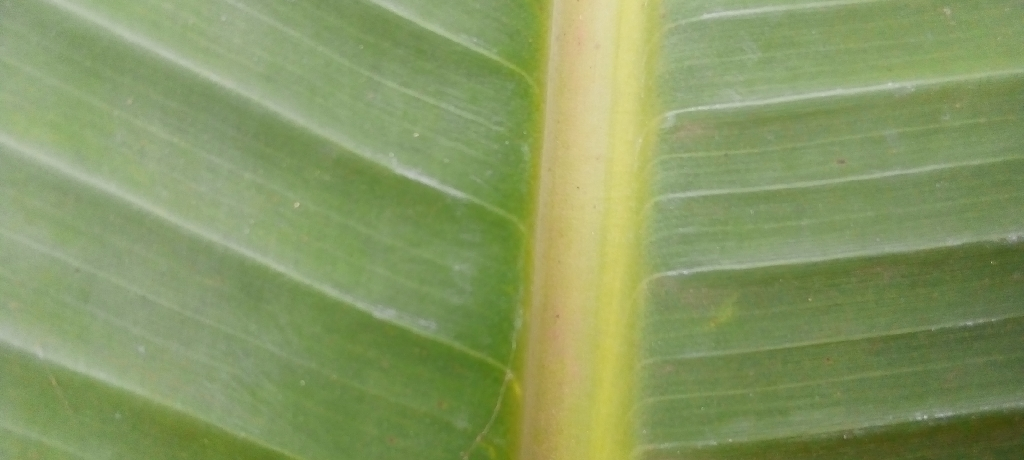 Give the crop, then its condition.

banana, healthy
